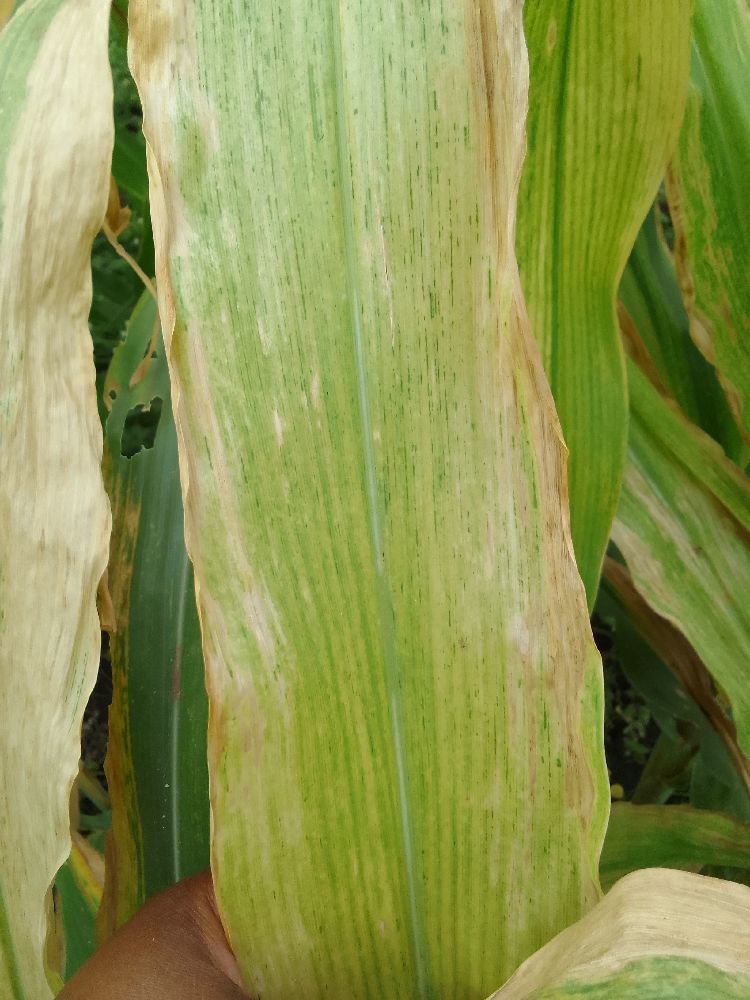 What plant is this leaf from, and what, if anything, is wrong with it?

maize, maize lethal necrosis
